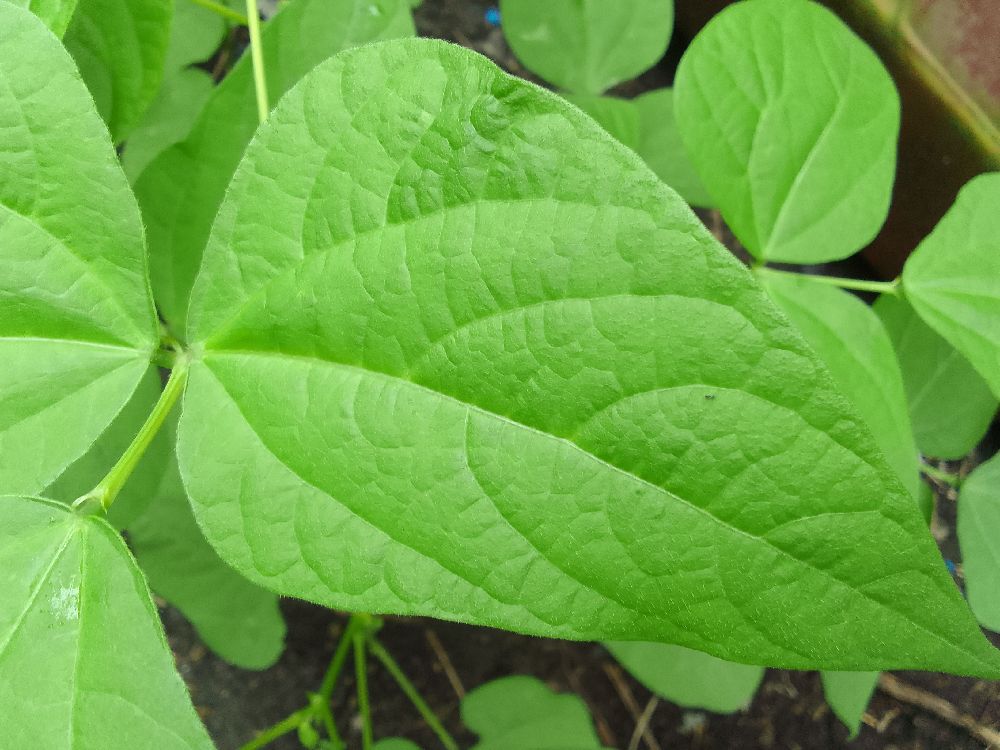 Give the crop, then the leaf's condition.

common bean, healthy
